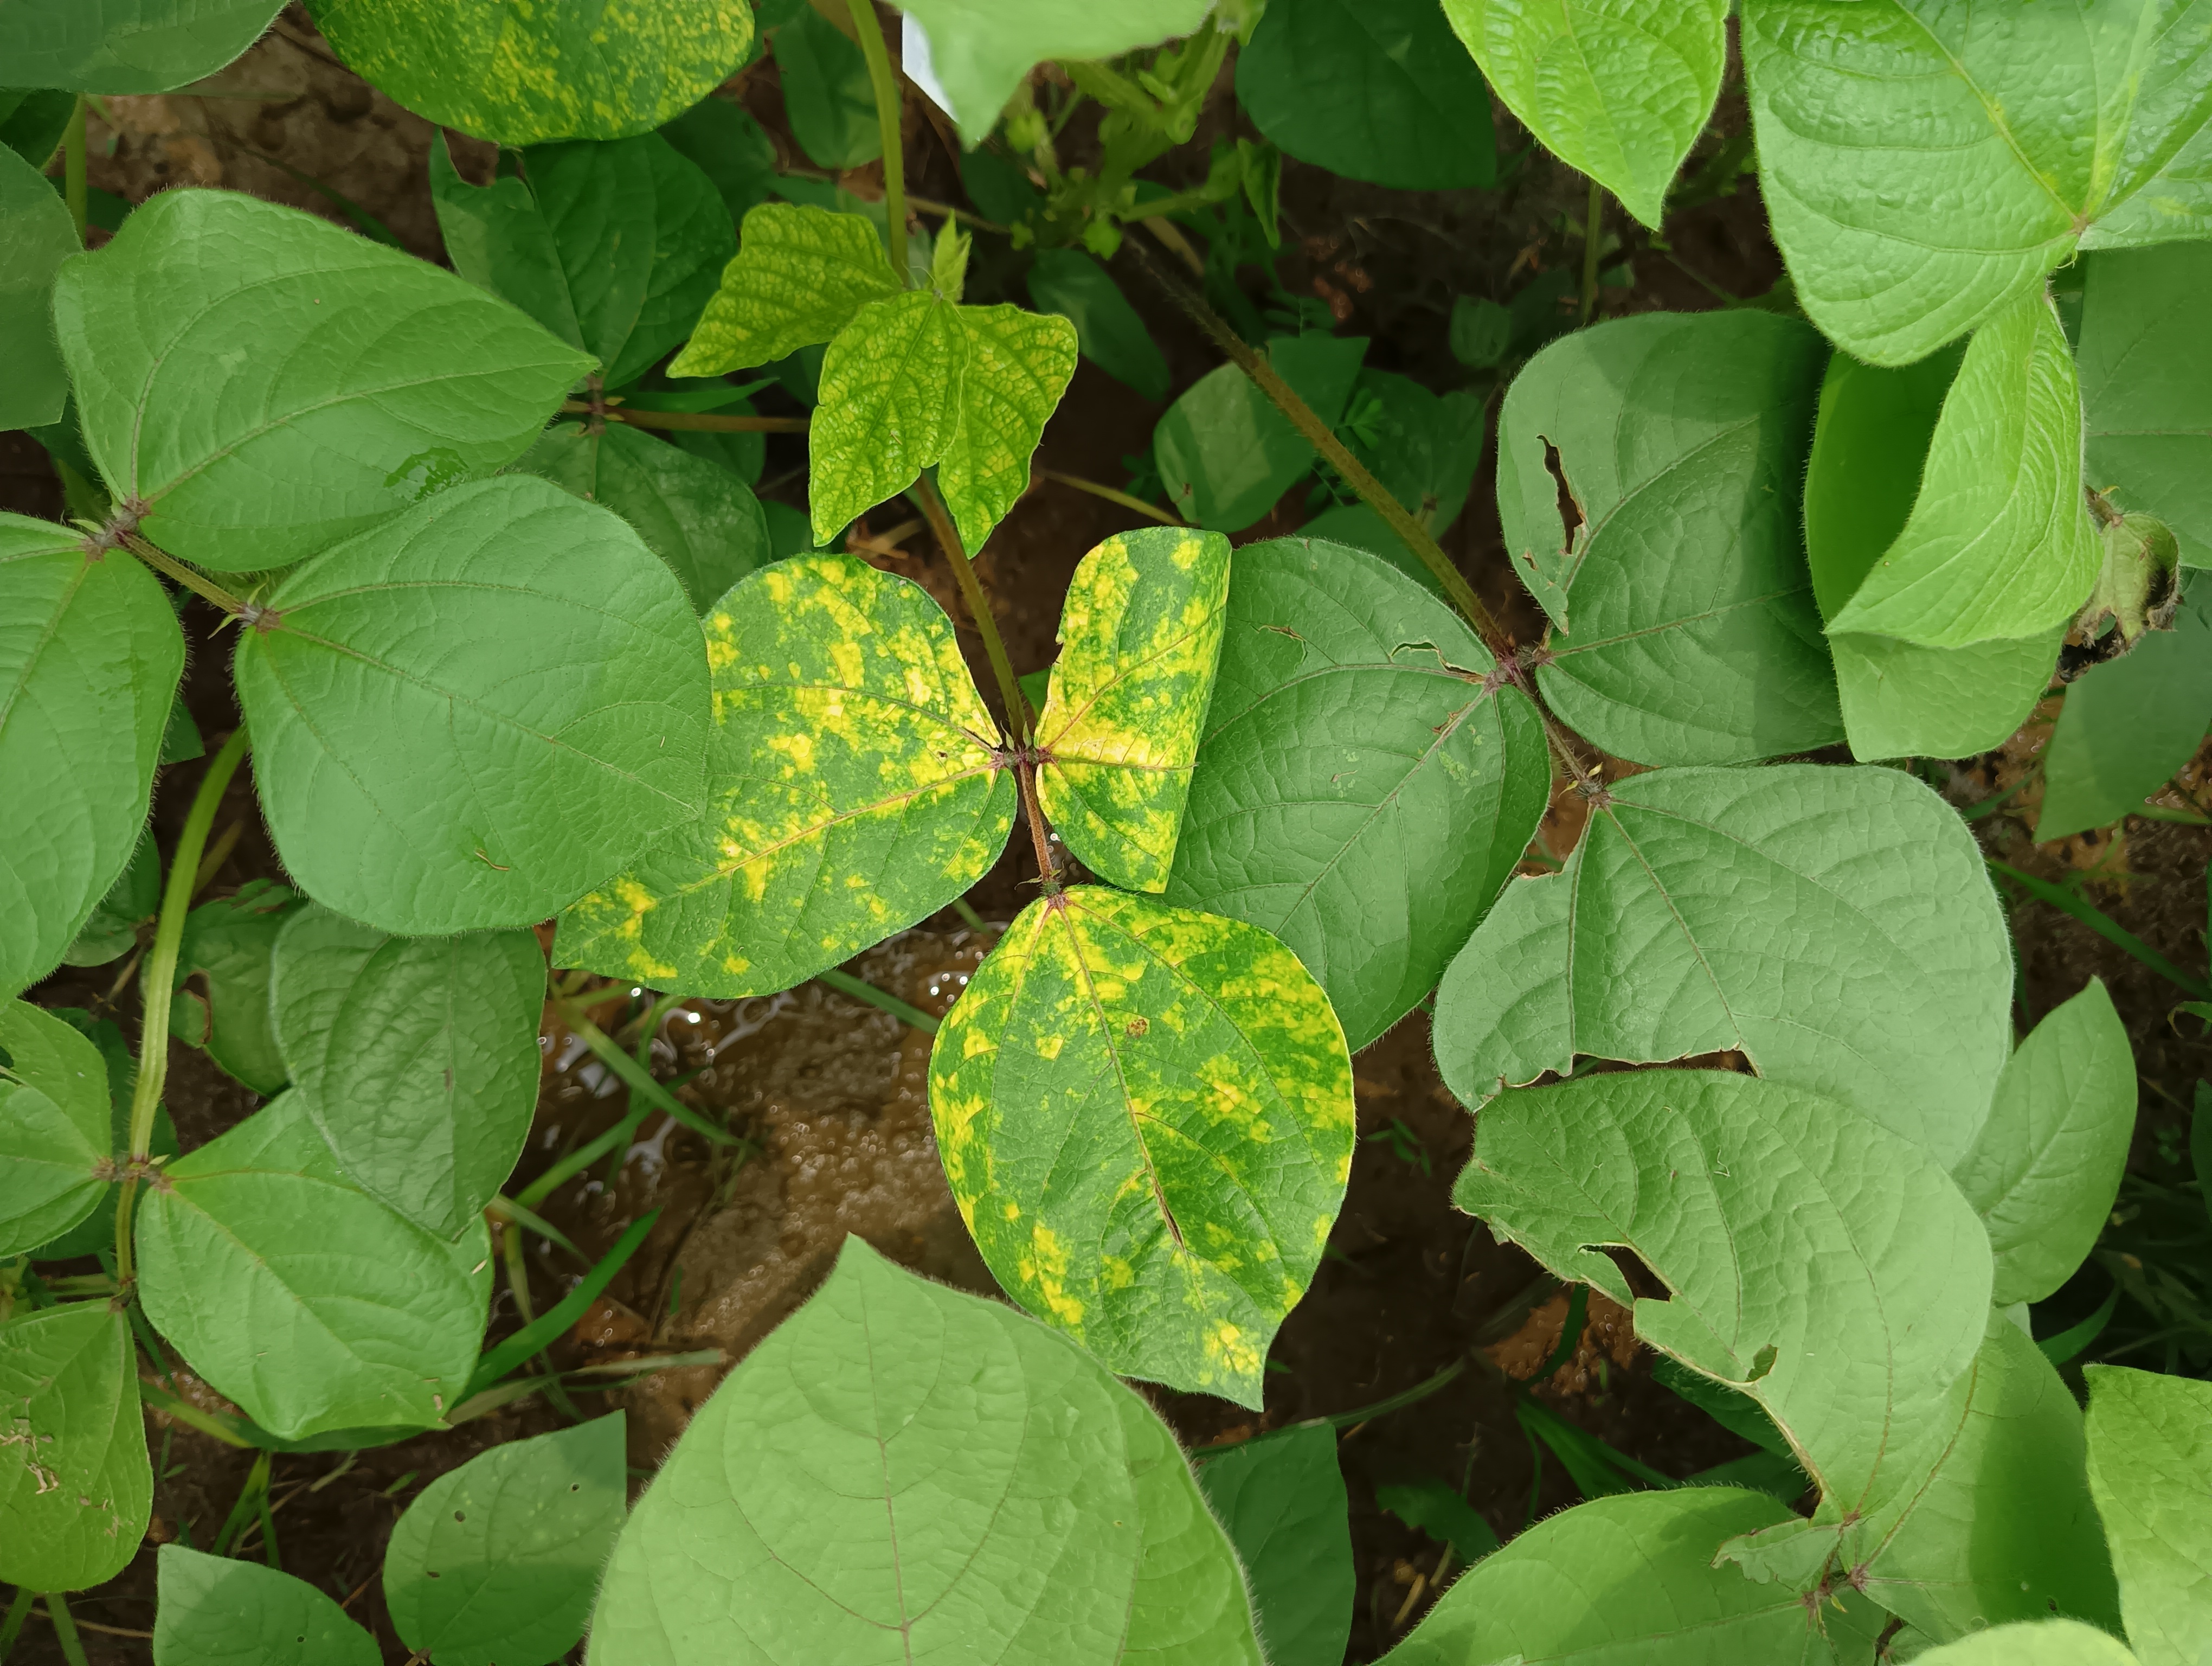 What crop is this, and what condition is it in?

mungbean, yellow mosaic
